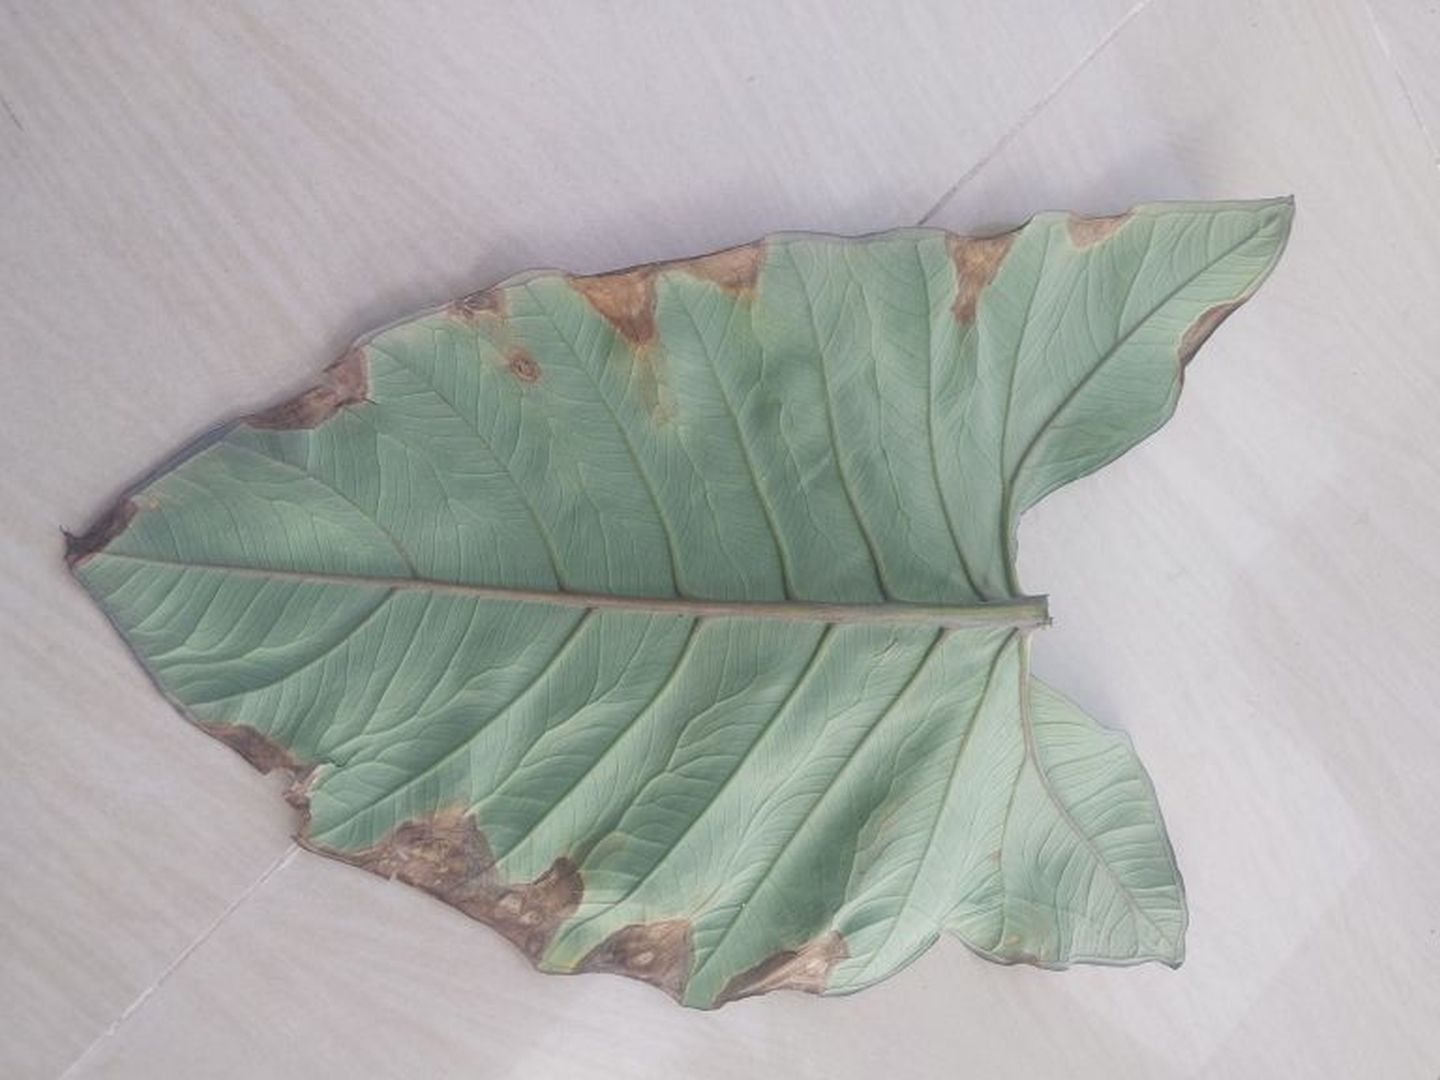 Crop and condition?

taro, leaf blight
